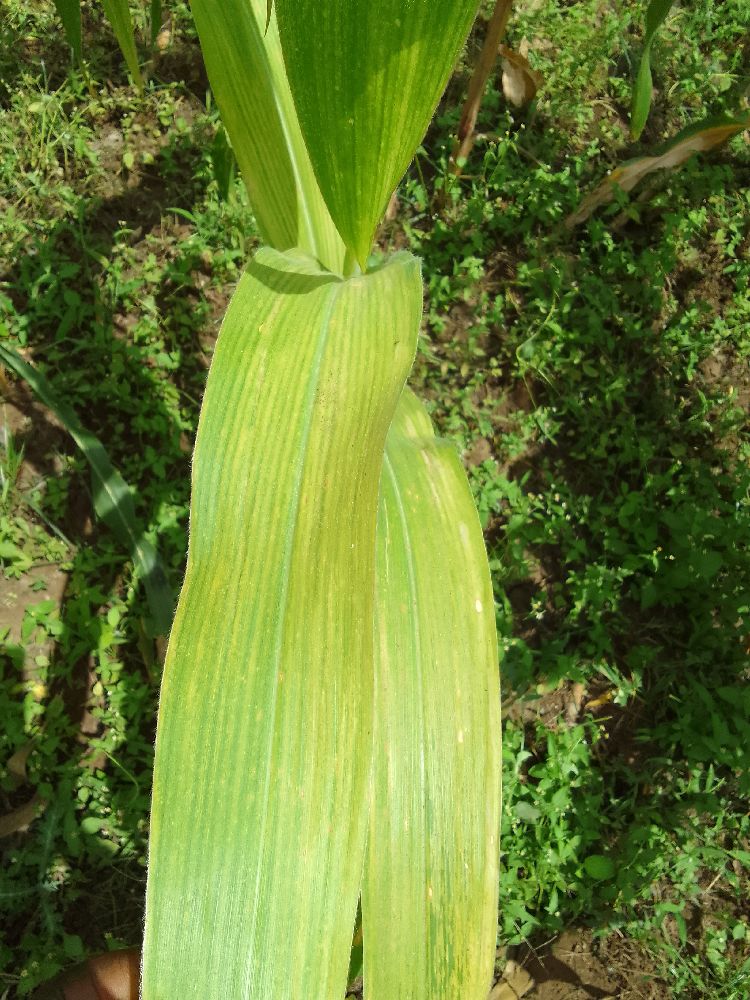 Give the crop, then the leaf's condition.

maize, maize lethal necrosis
